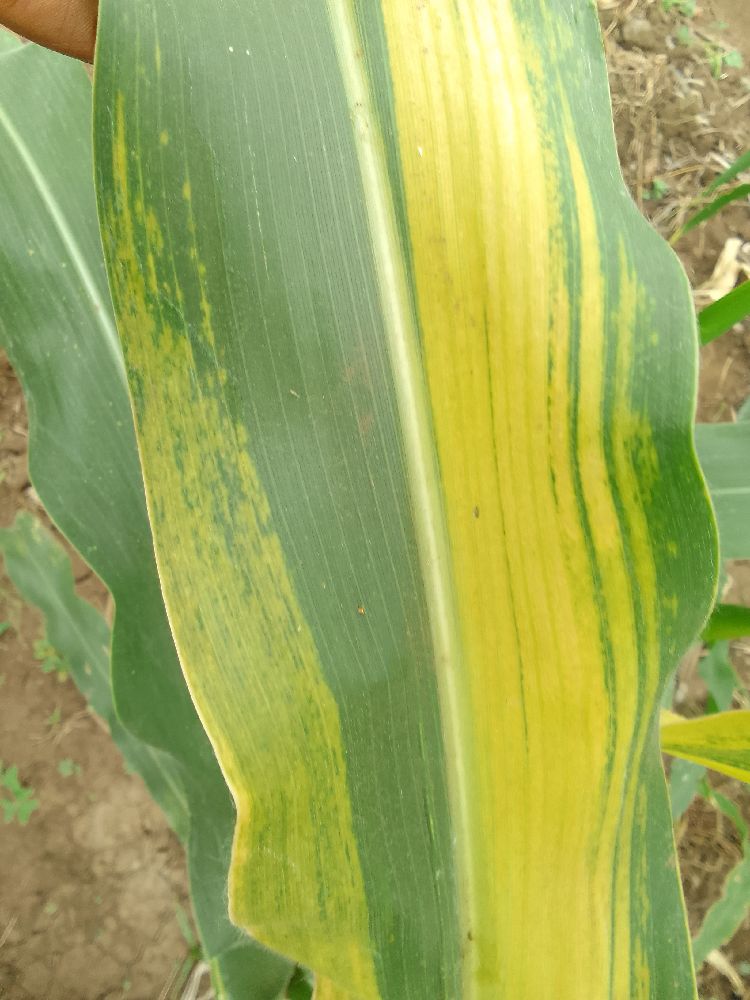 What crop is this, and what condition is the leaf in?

maize, maize lethal necrosis
